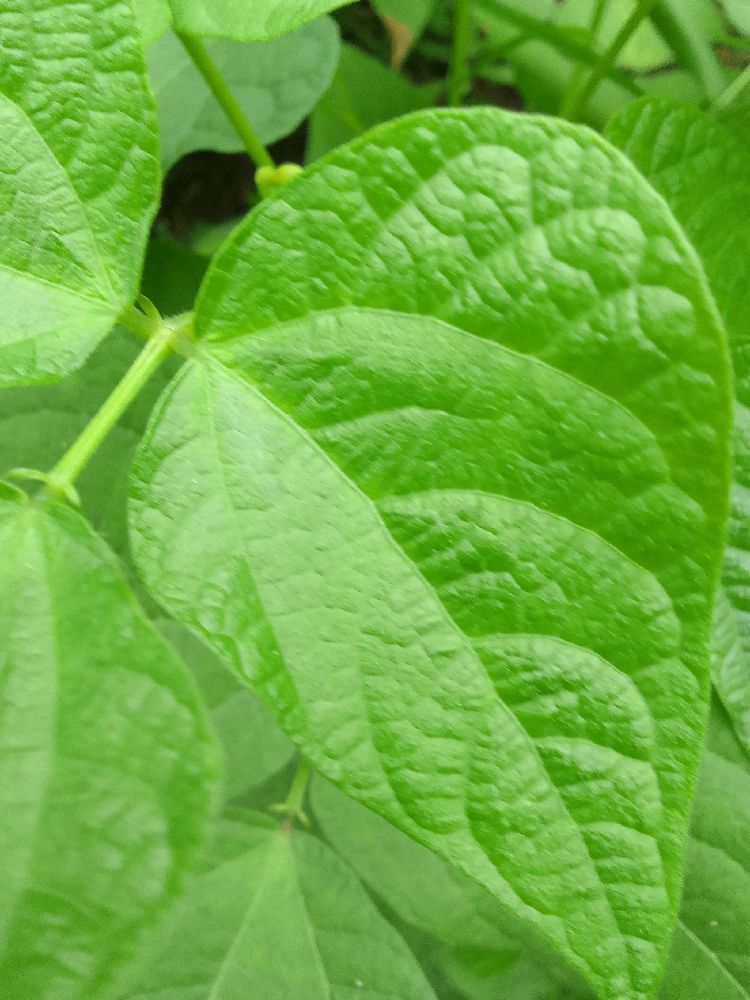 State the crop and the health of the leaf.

common bean, healthy
